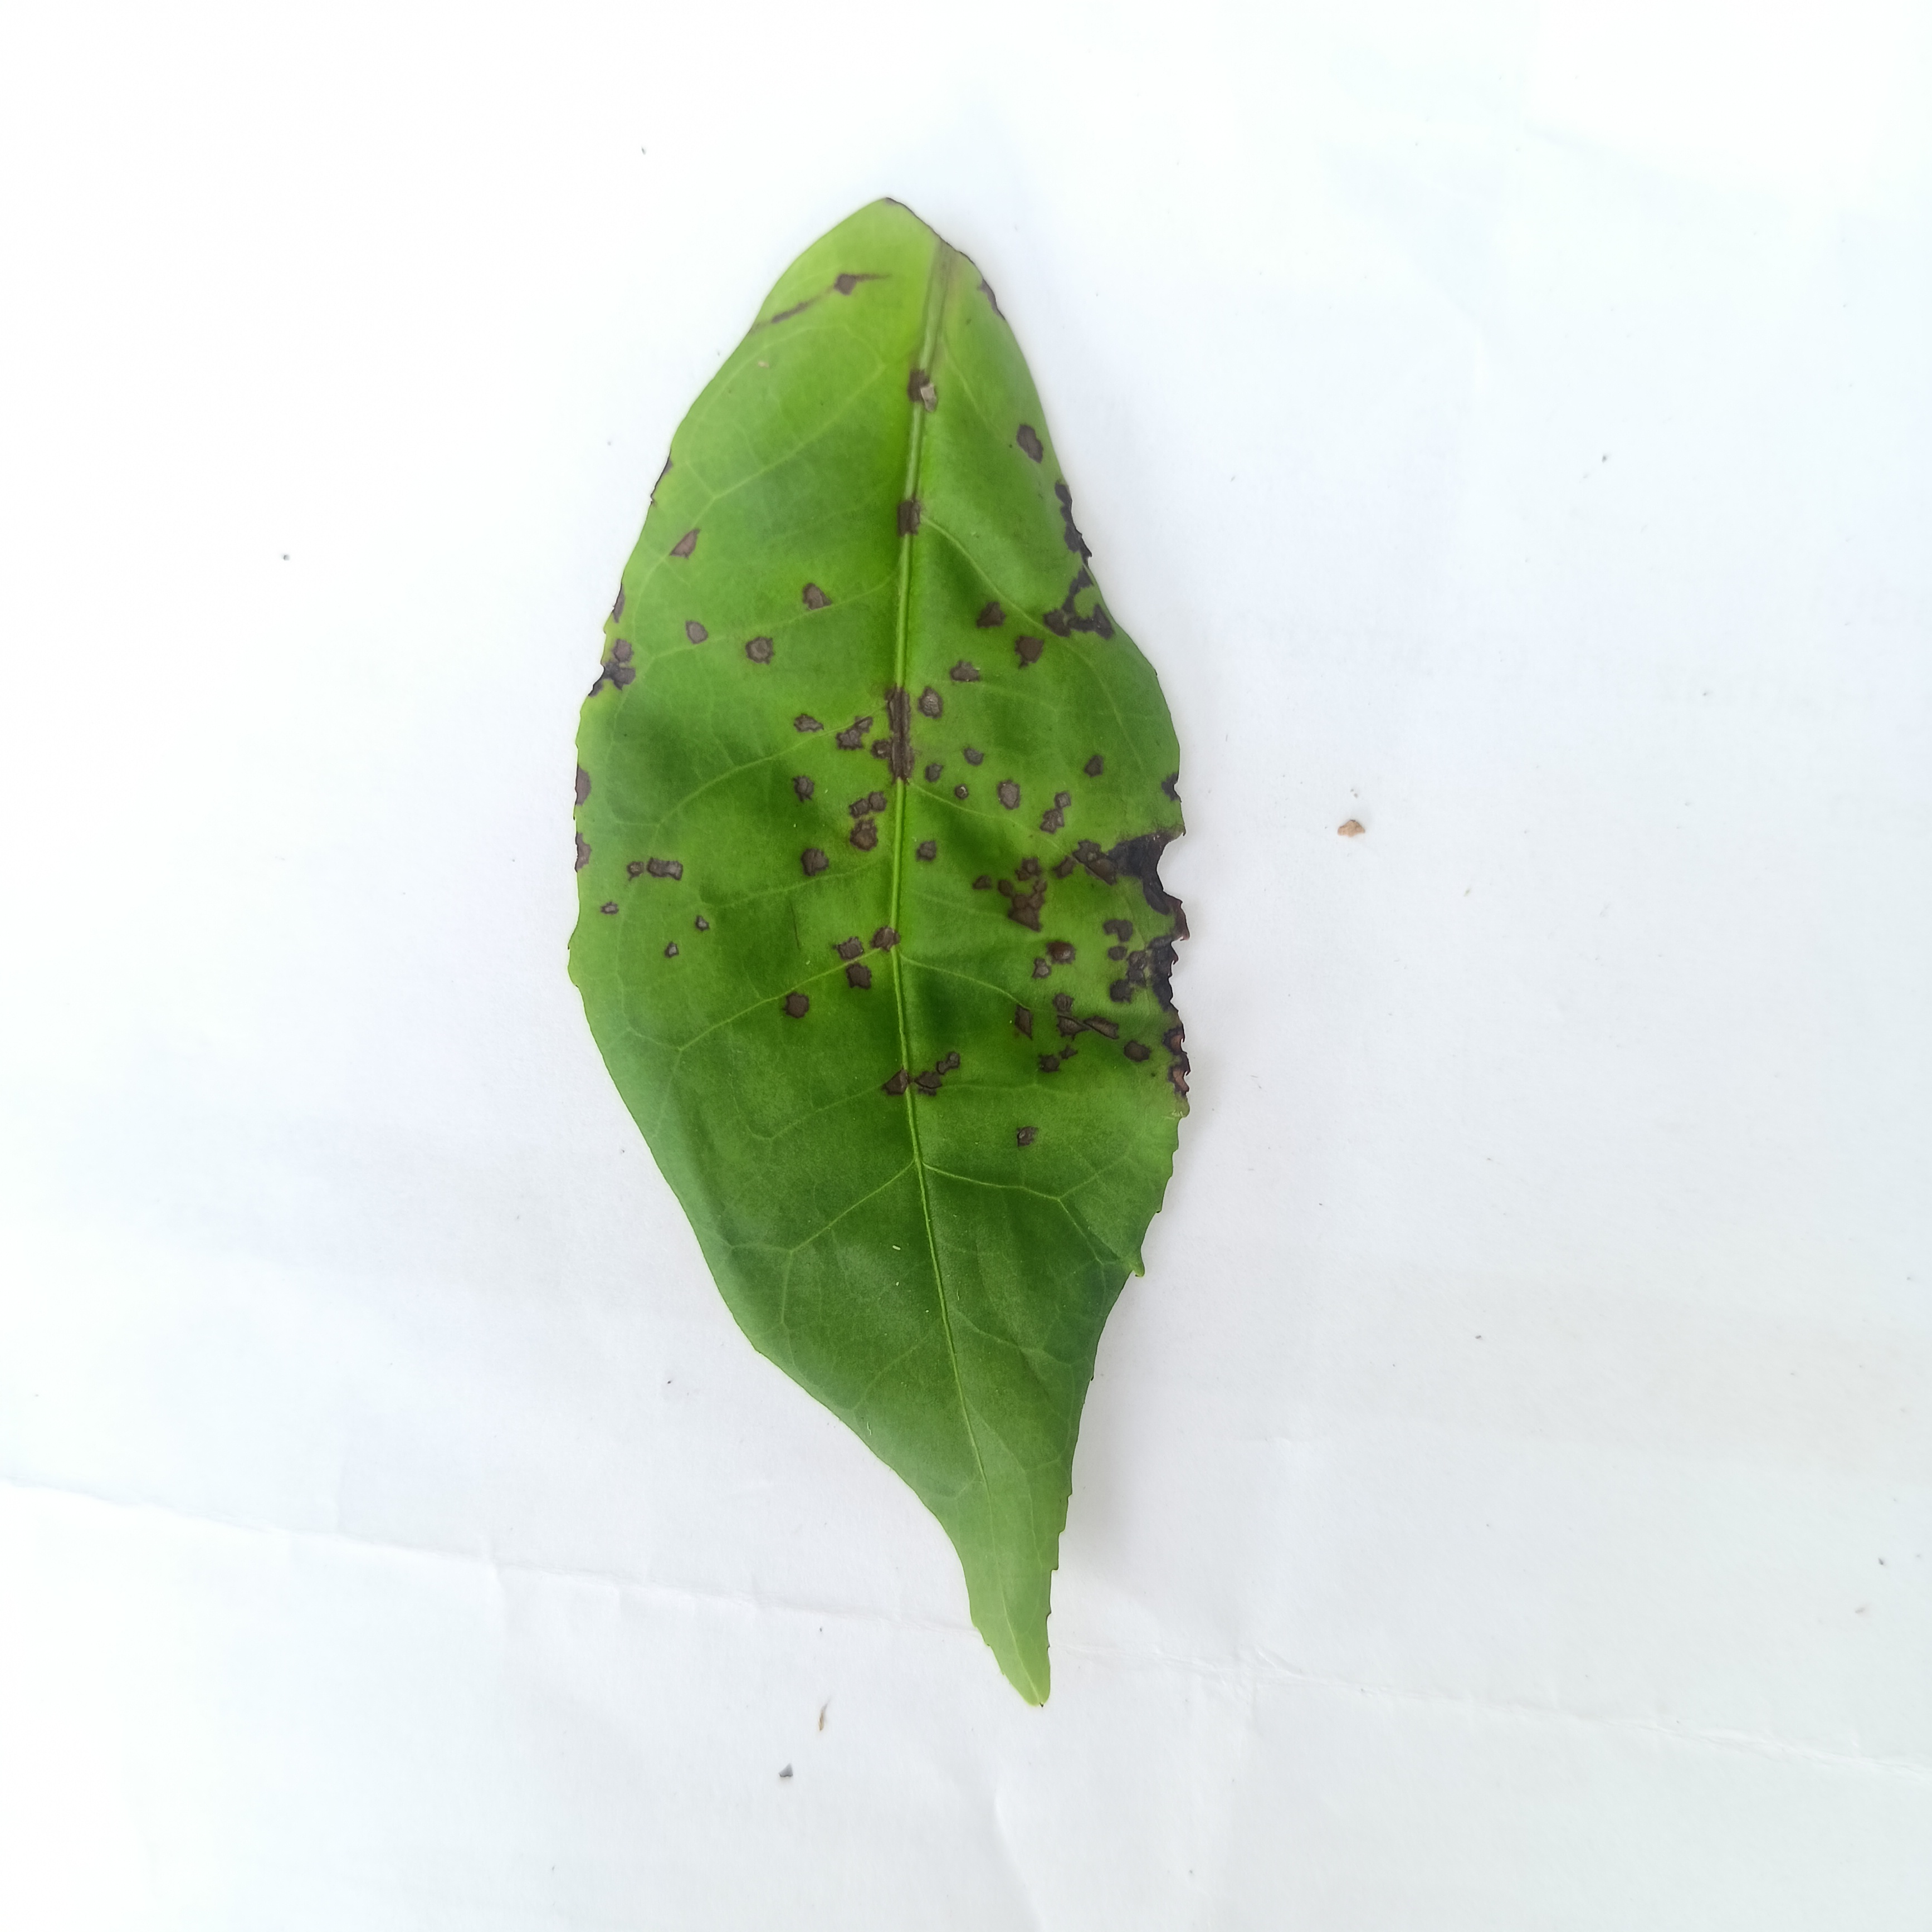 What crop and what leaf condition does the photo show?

tea, helopeltis
